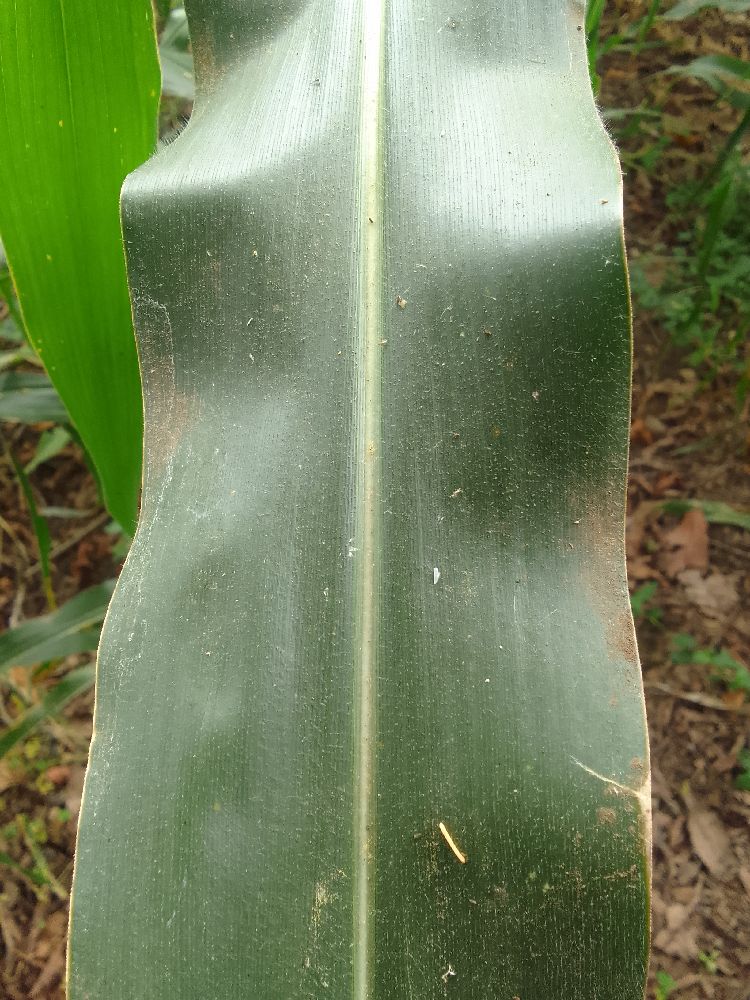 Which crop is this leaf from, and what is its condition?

maize, healthy
